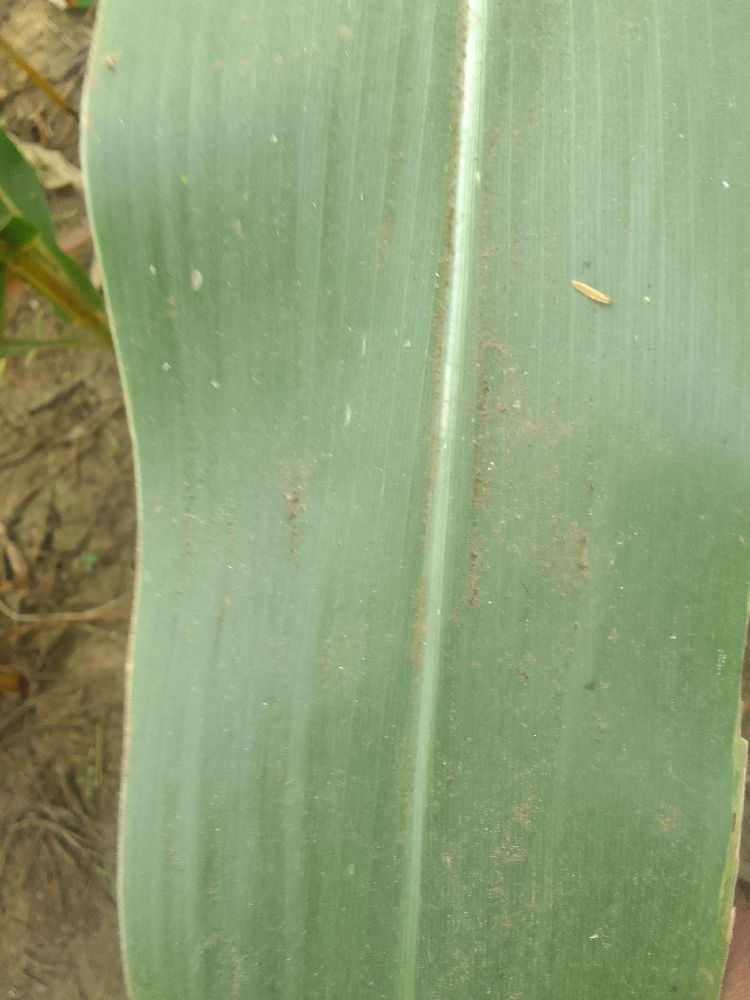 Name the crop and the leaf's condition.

maize, healthy
